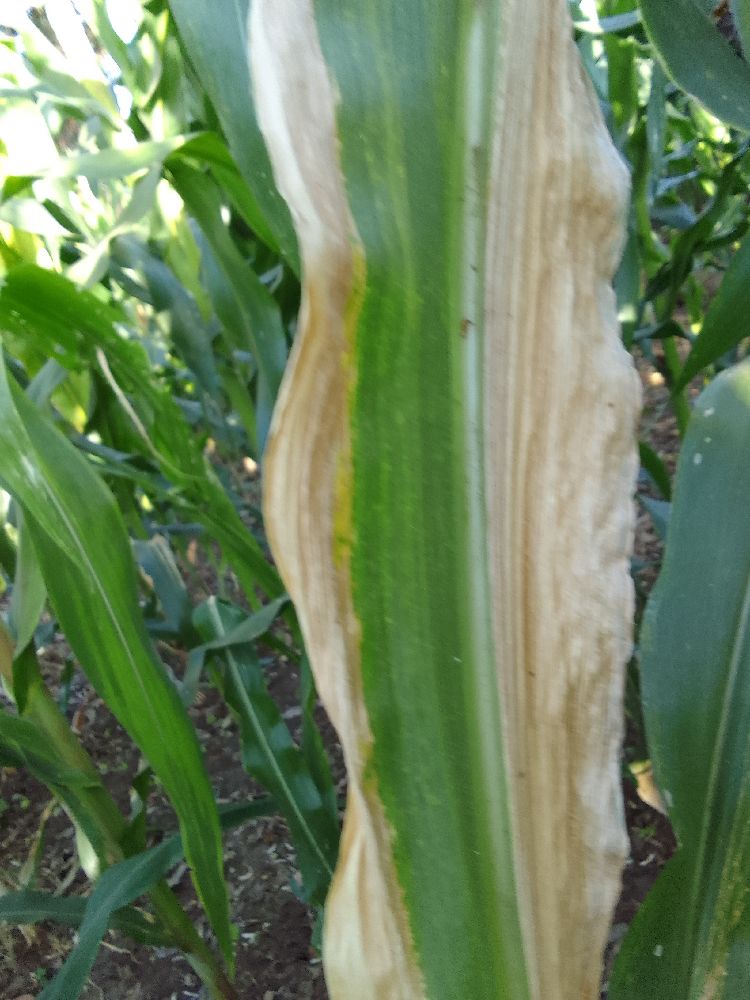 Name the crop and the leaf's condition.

maize, maize lethal necrosis
